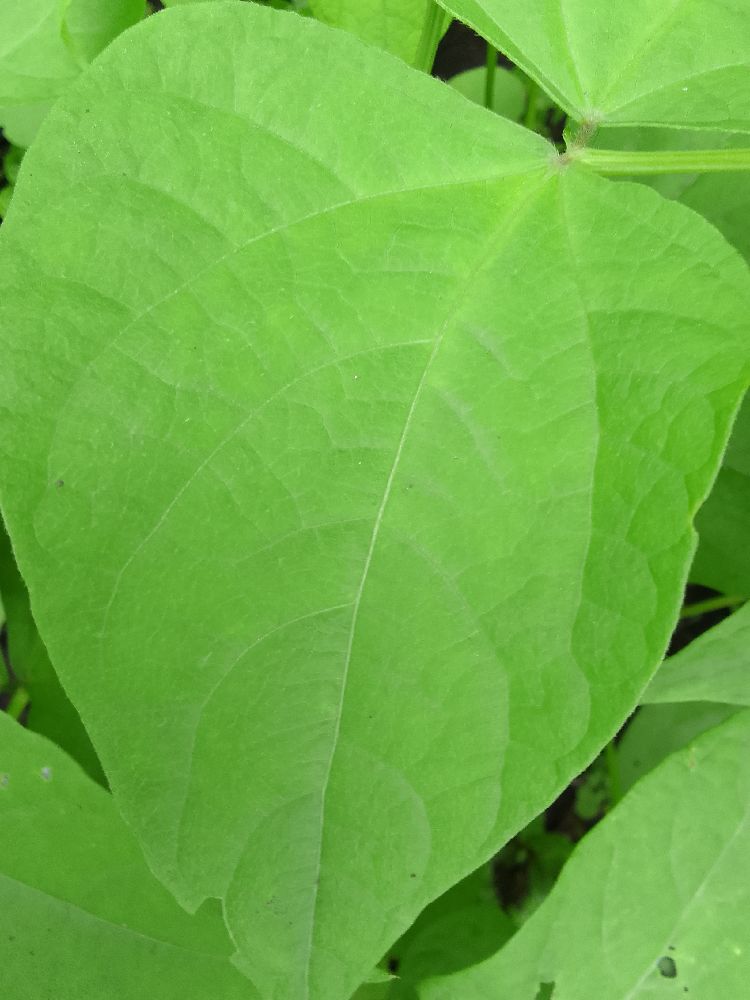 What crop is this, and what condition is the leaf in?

common bean, healthy
